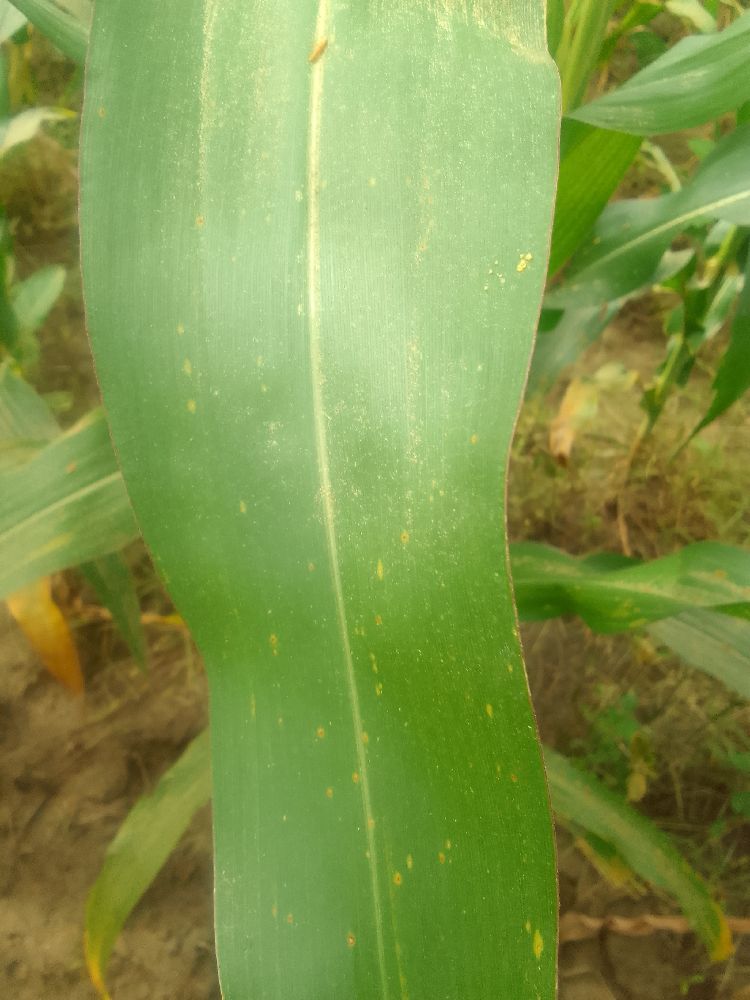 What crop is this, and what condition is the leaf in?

maize, healthy
